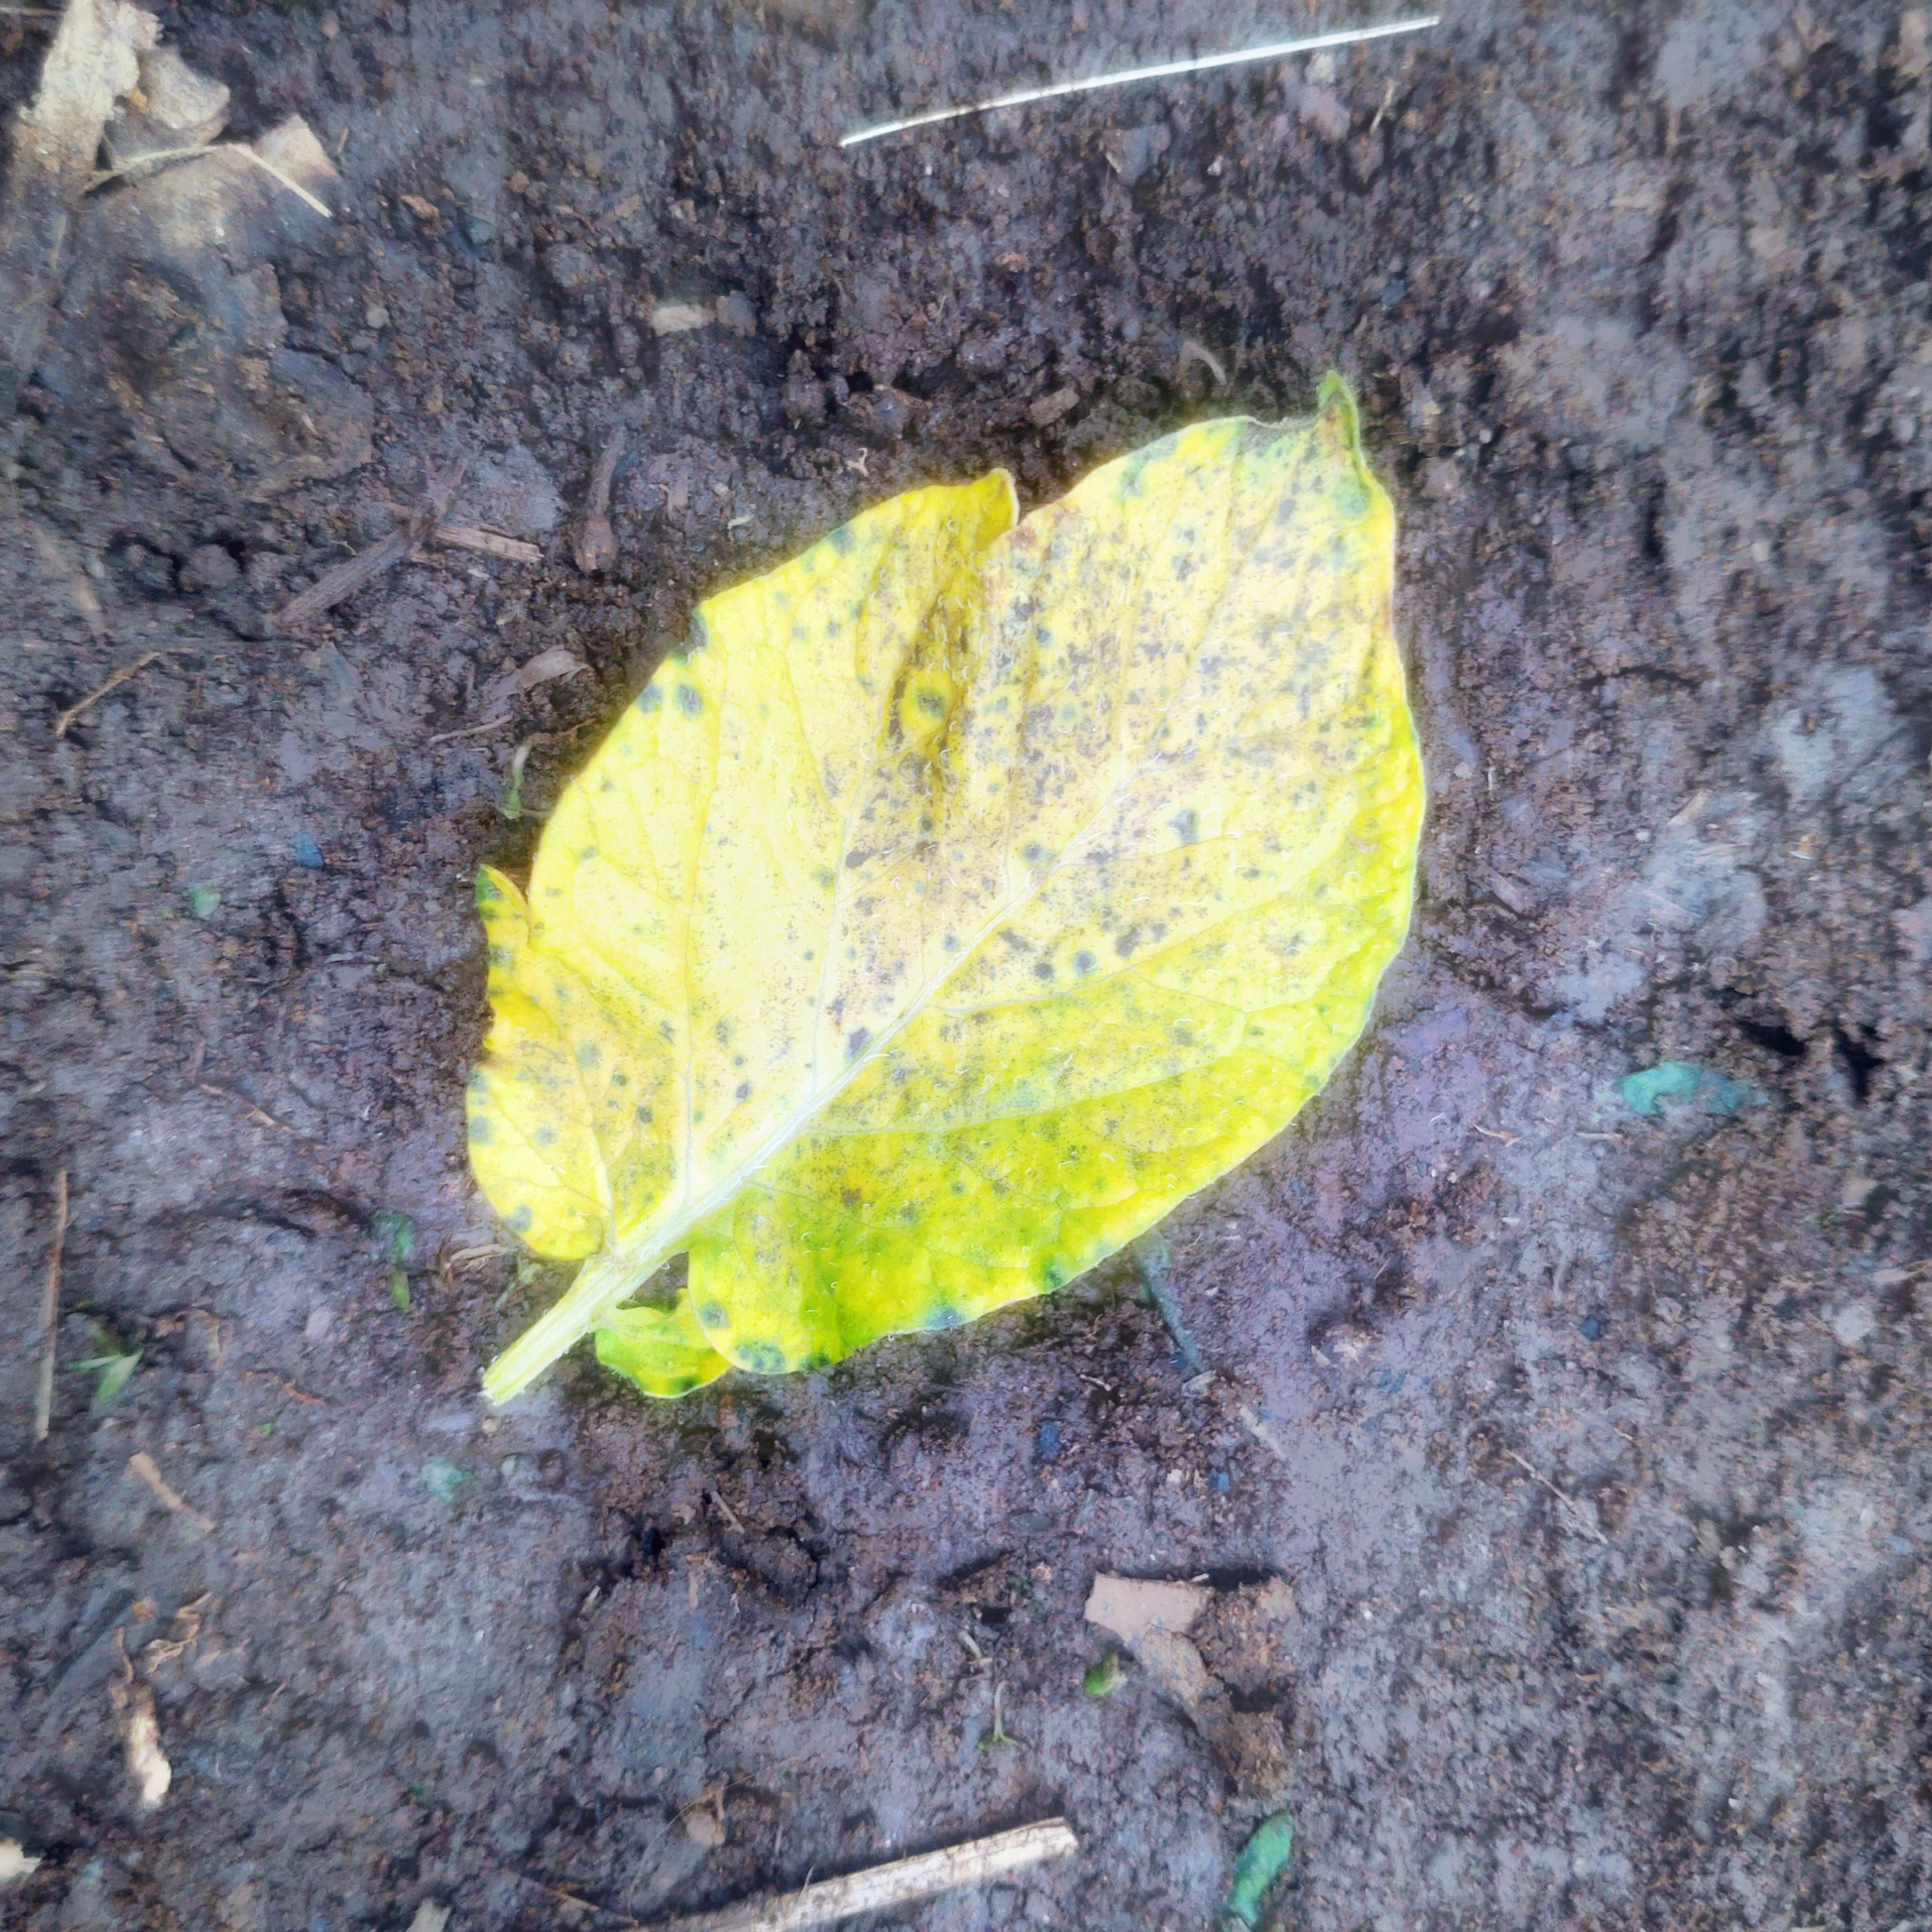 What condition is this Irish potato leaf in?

late blight
